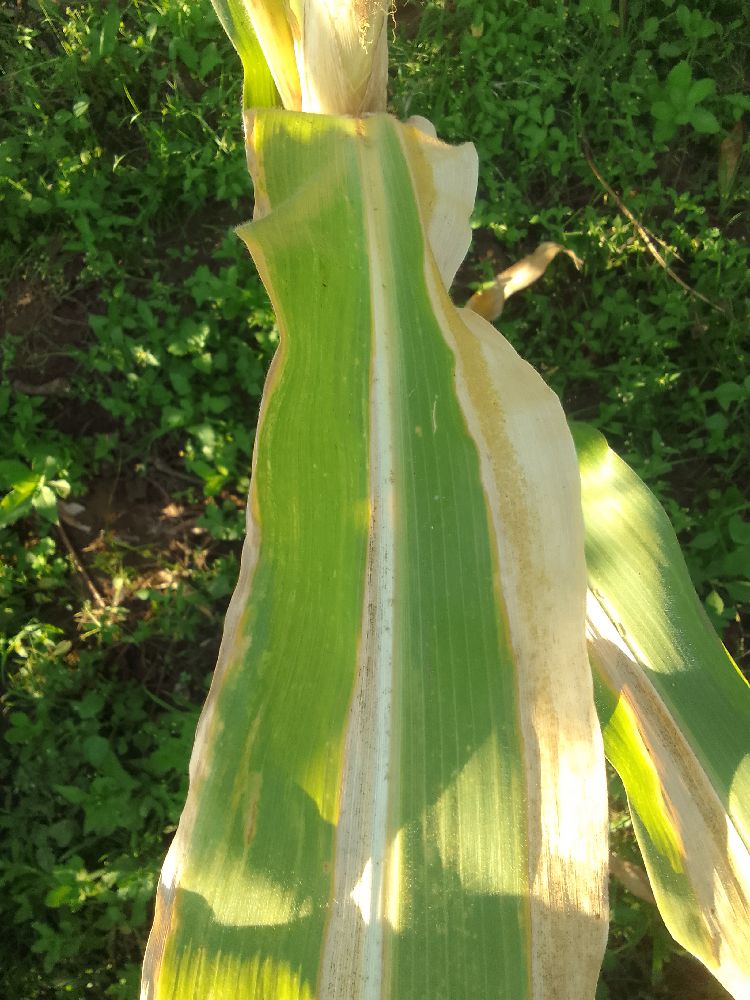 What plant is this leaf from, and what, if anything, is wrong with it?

maize, maize lethal necrosis
